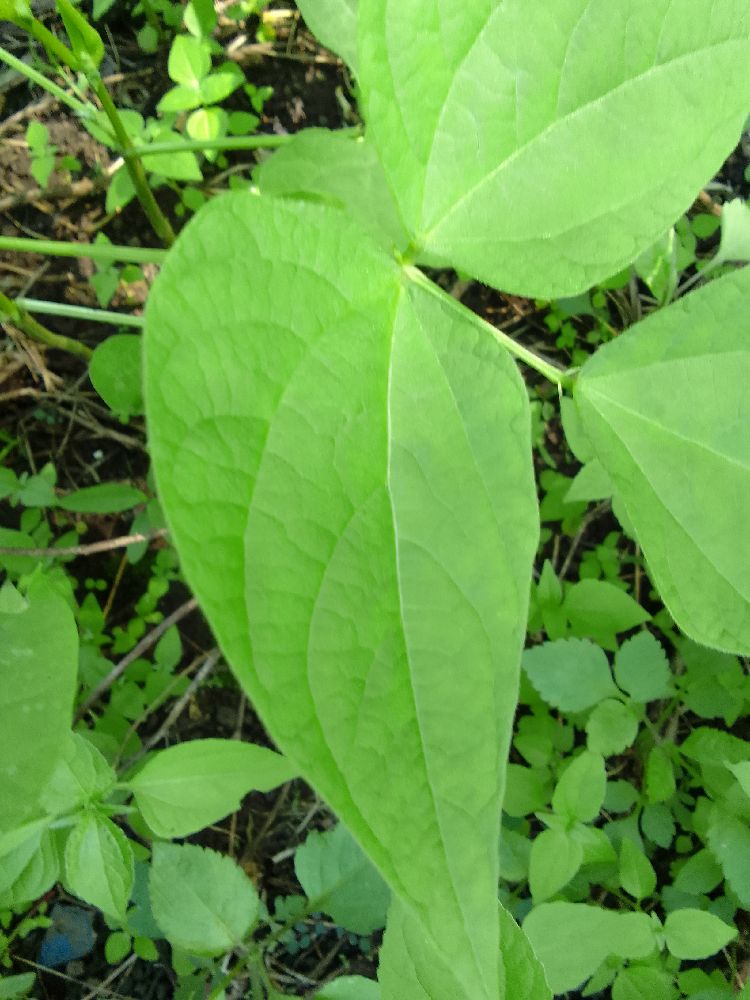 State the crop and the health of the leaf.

common bean, healthy
